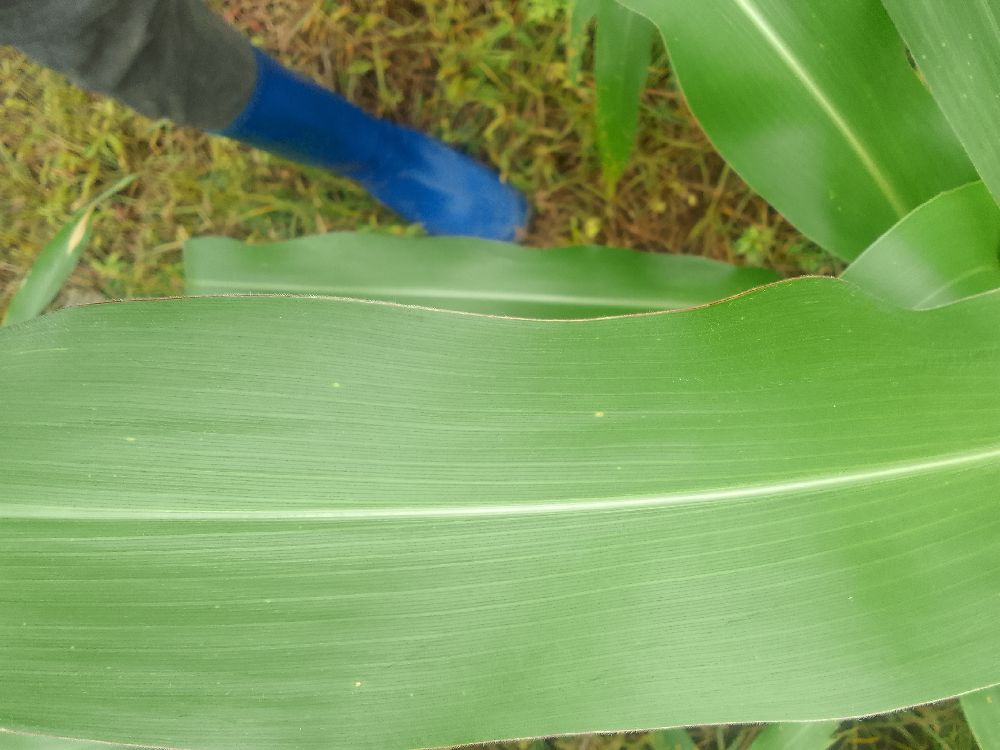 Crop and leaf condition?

maize, healthy
